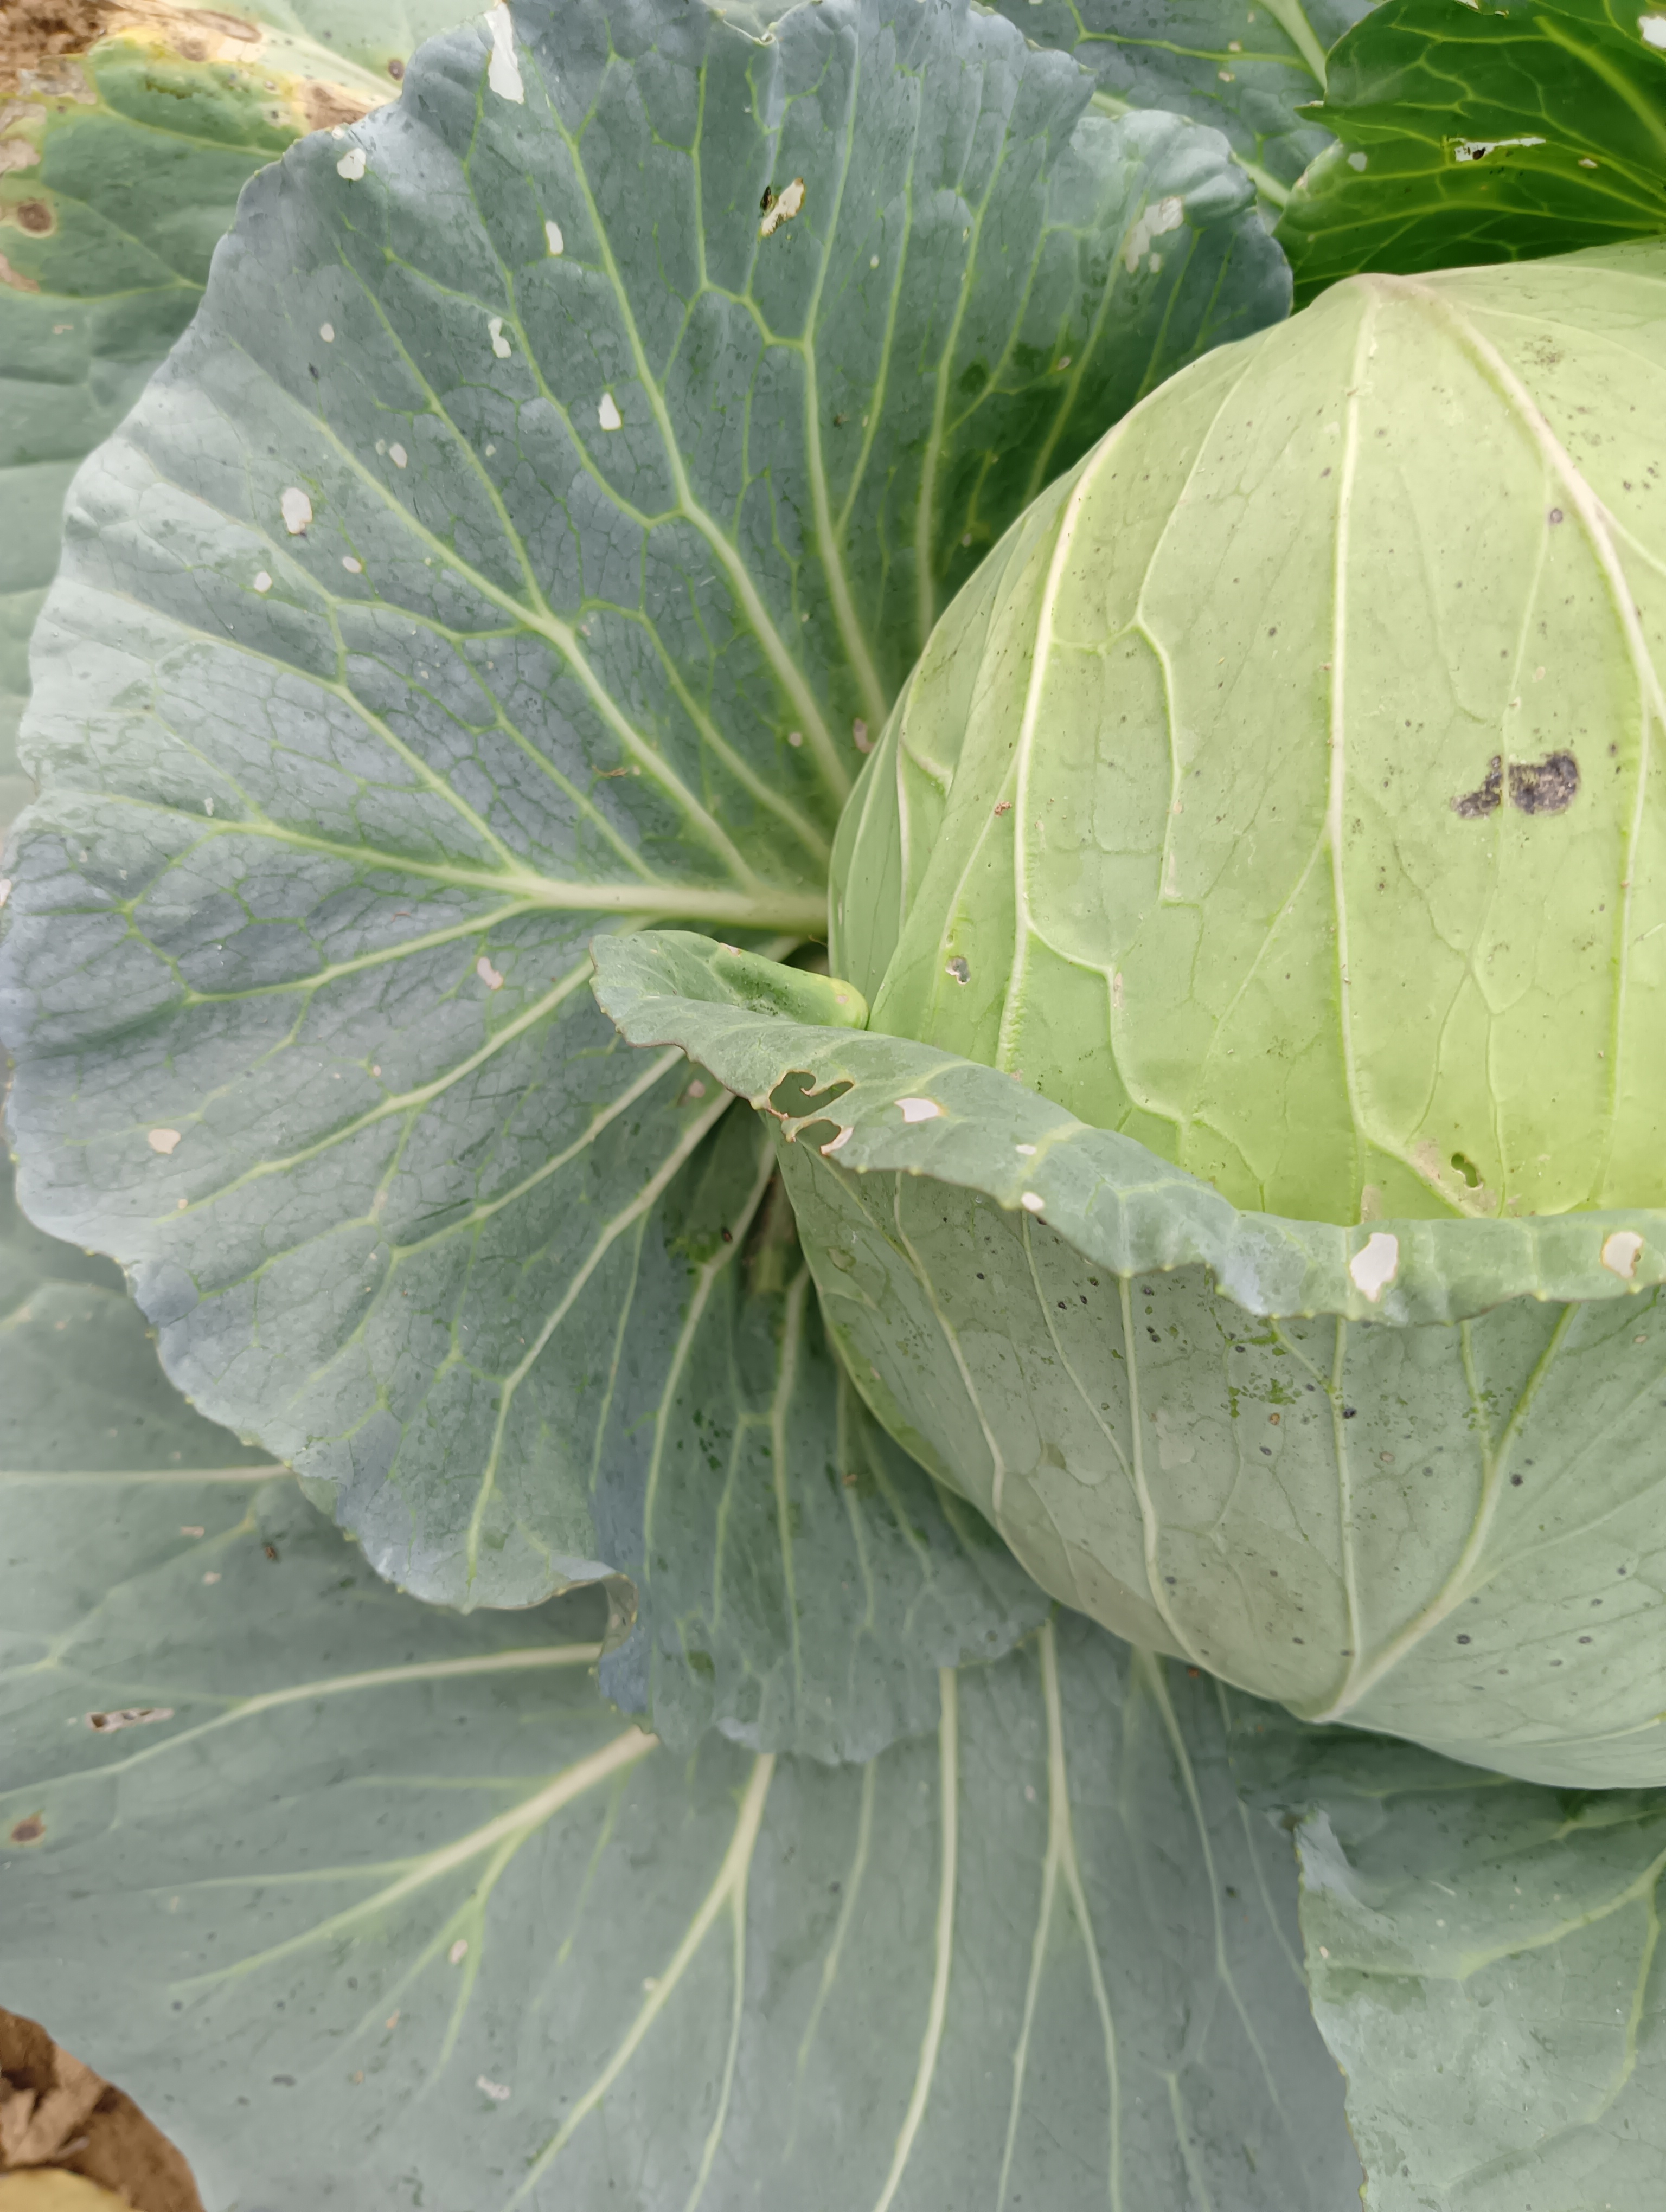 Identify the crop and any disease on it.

cabbage, healthy
